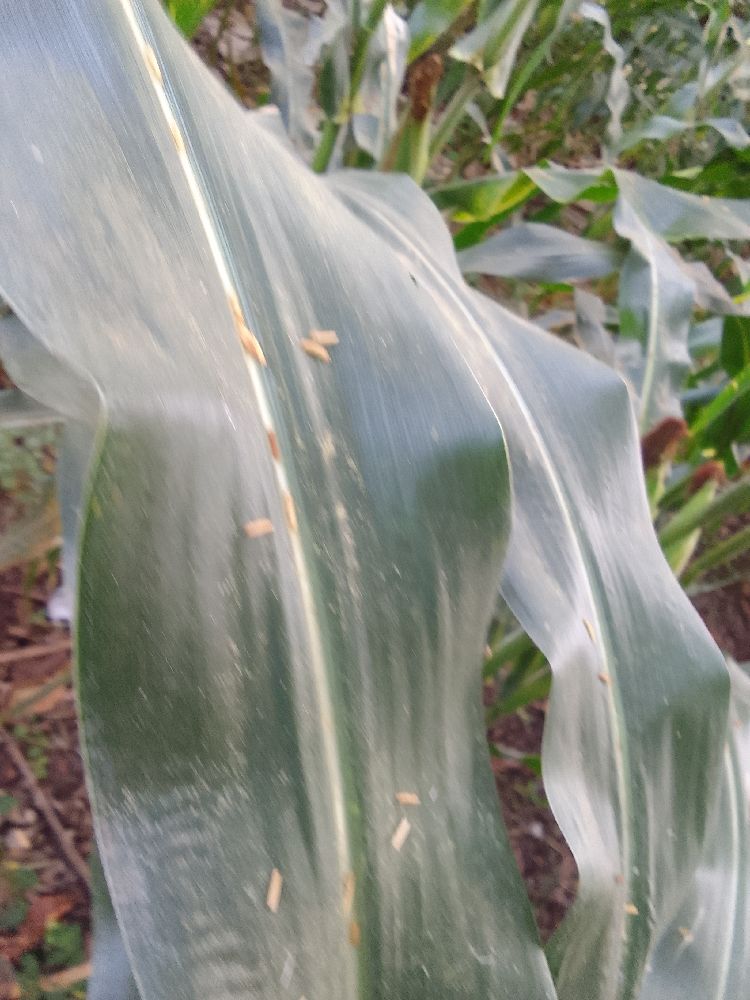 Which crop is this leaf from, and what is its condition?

maize, healthy
